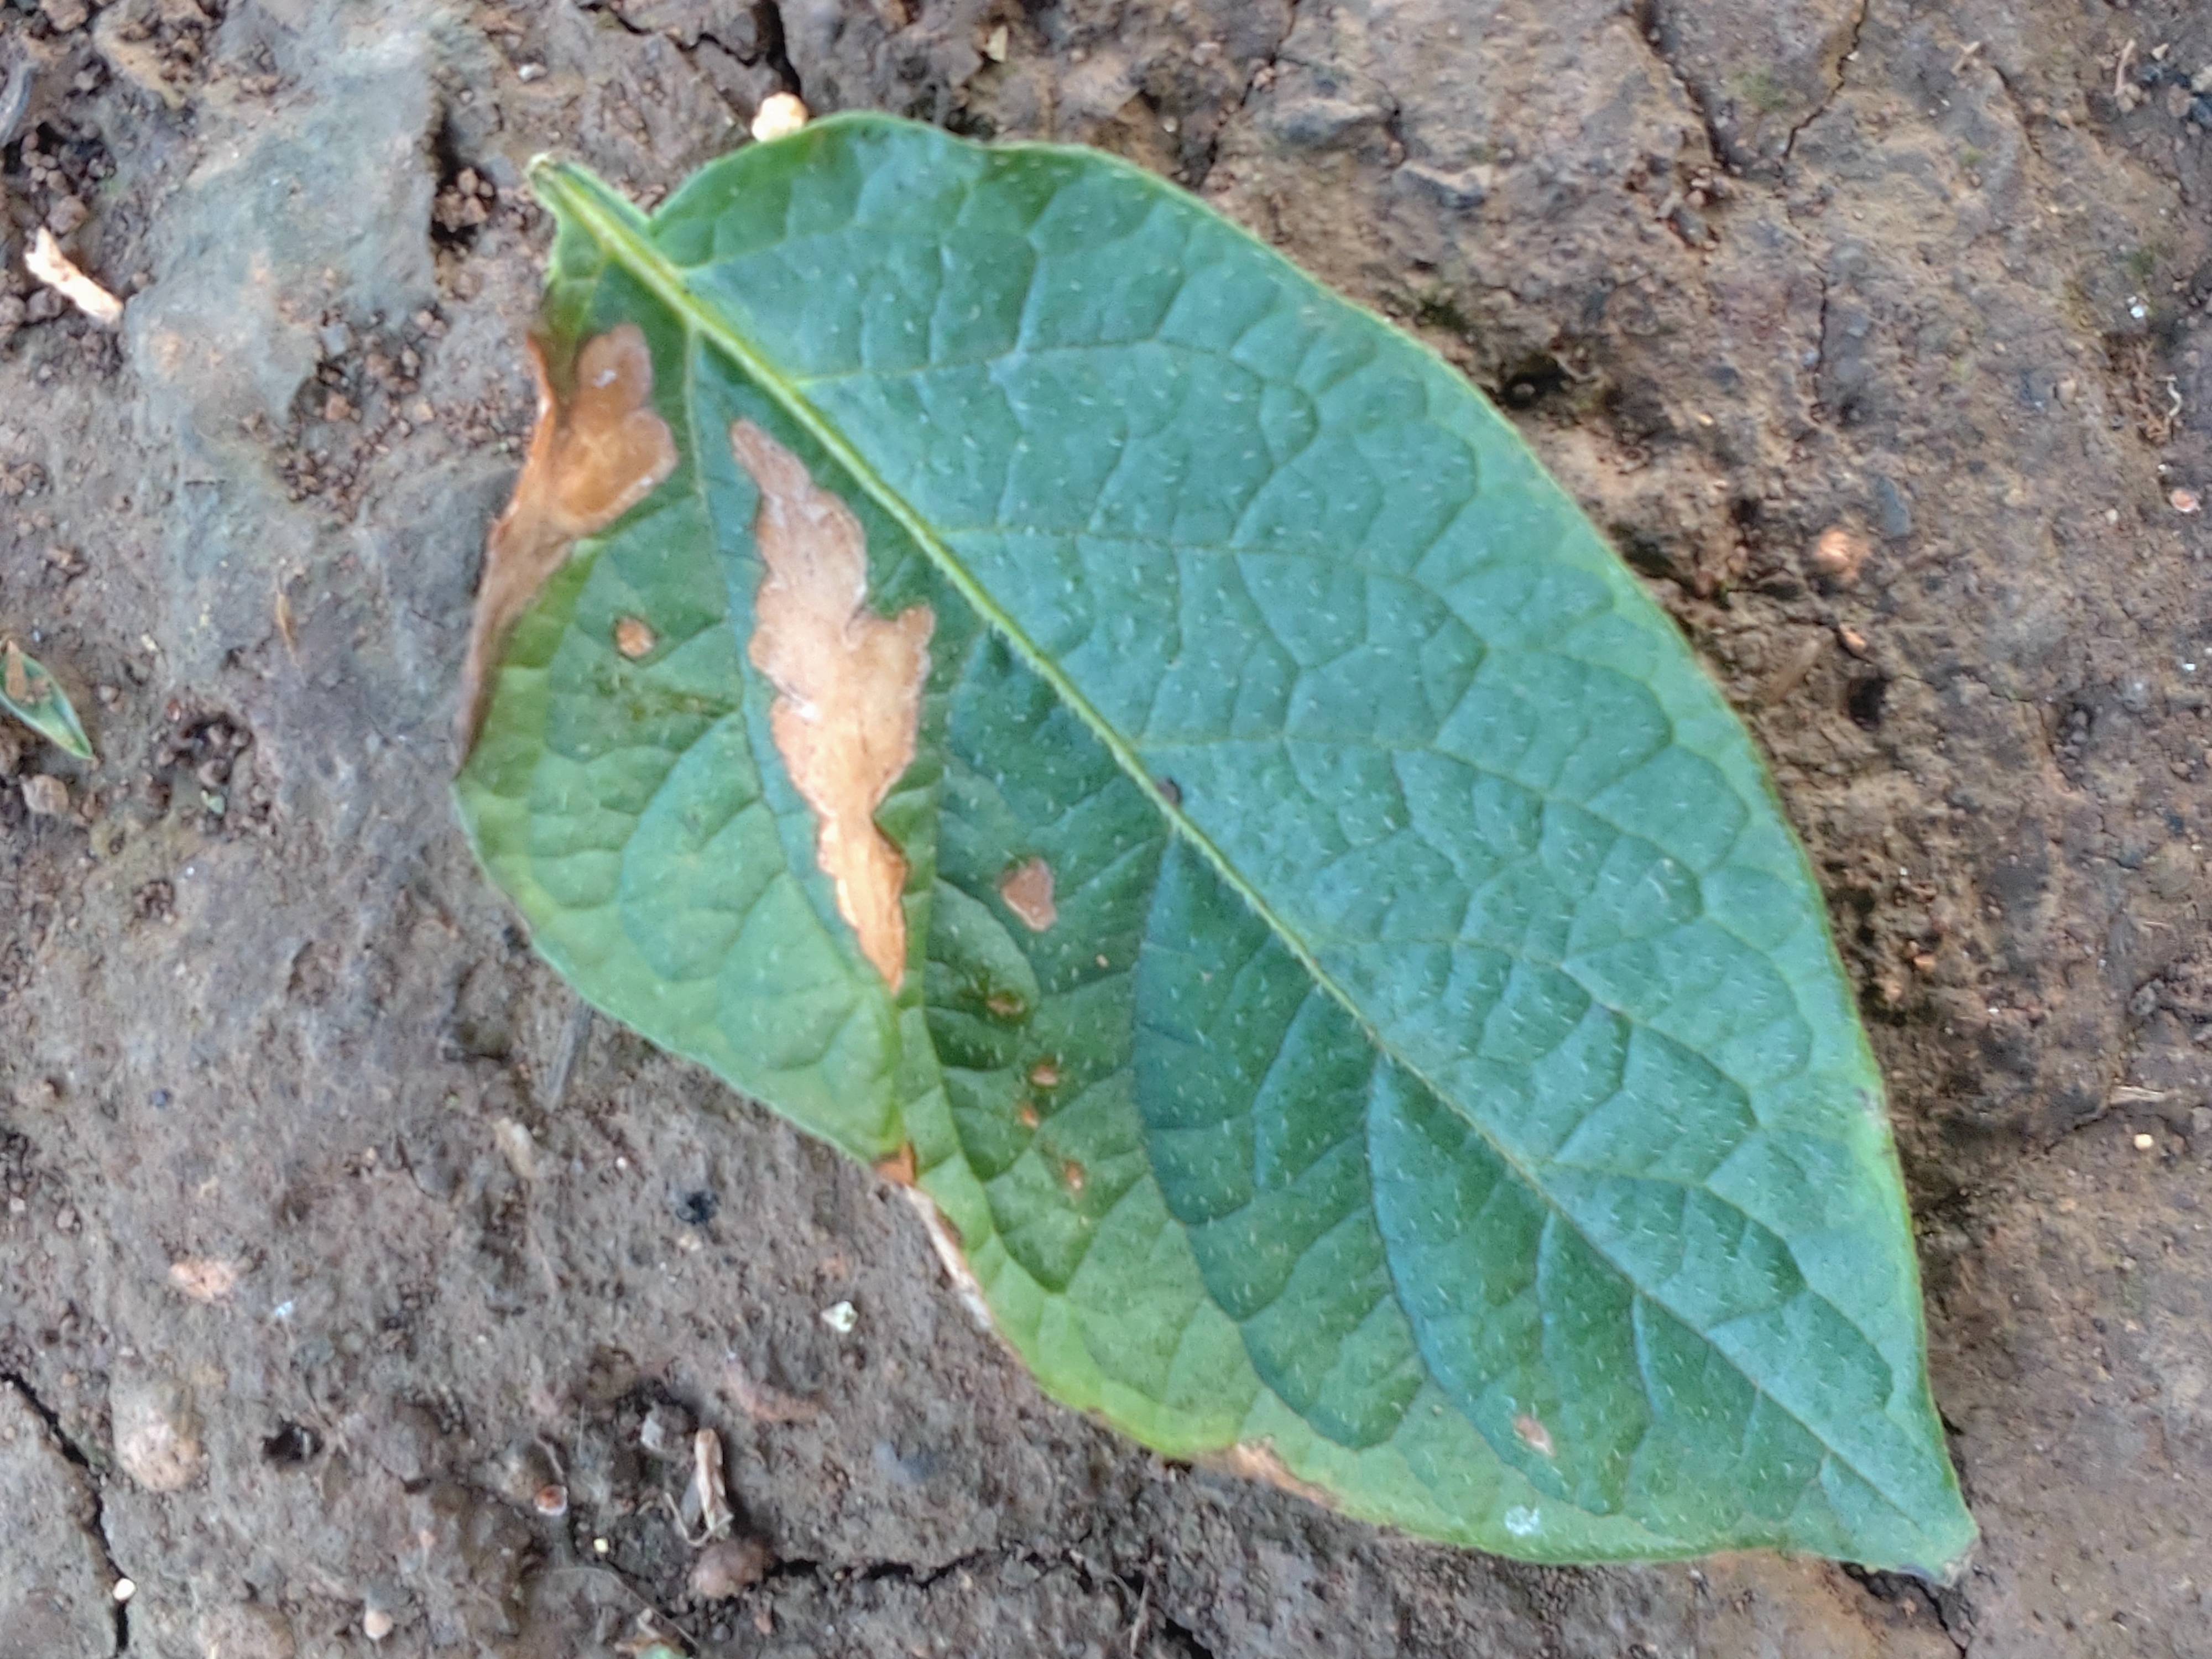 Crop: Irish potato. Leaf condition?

early blight
